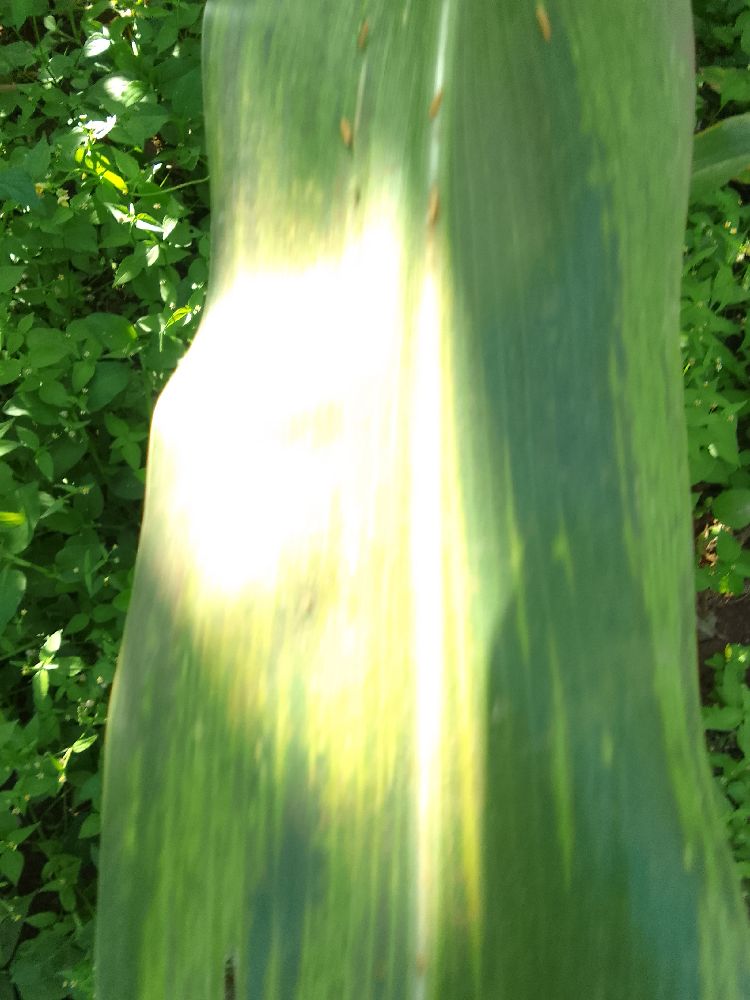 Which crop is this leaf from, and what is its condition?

maize, maize lethal necrosis
